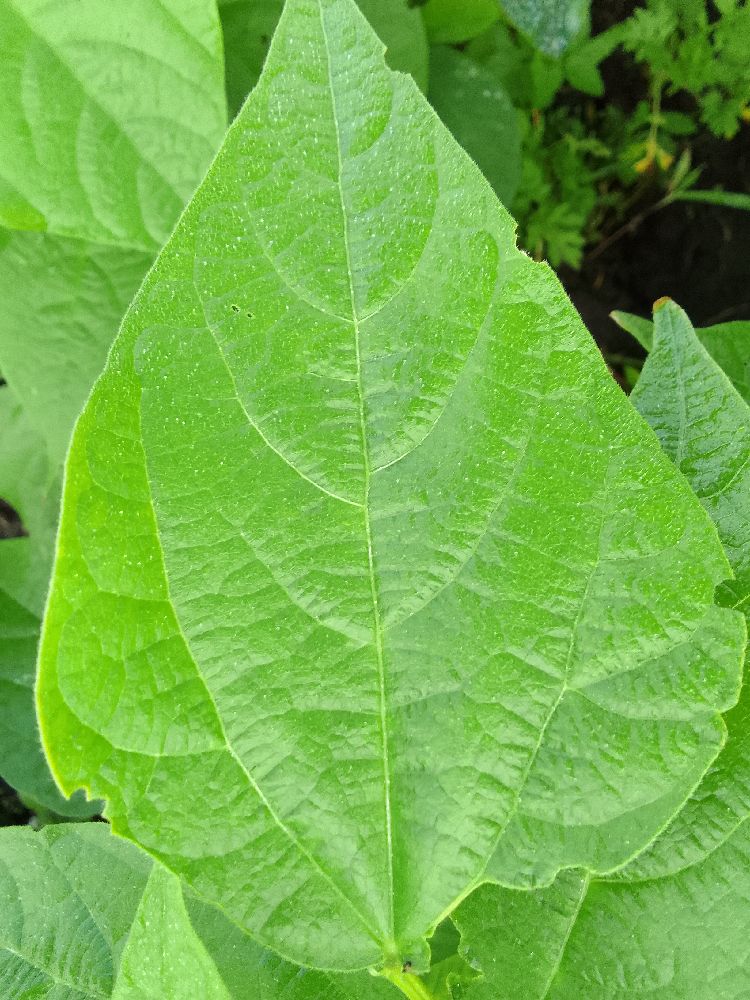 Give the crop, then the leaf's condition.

common bean, healthy
